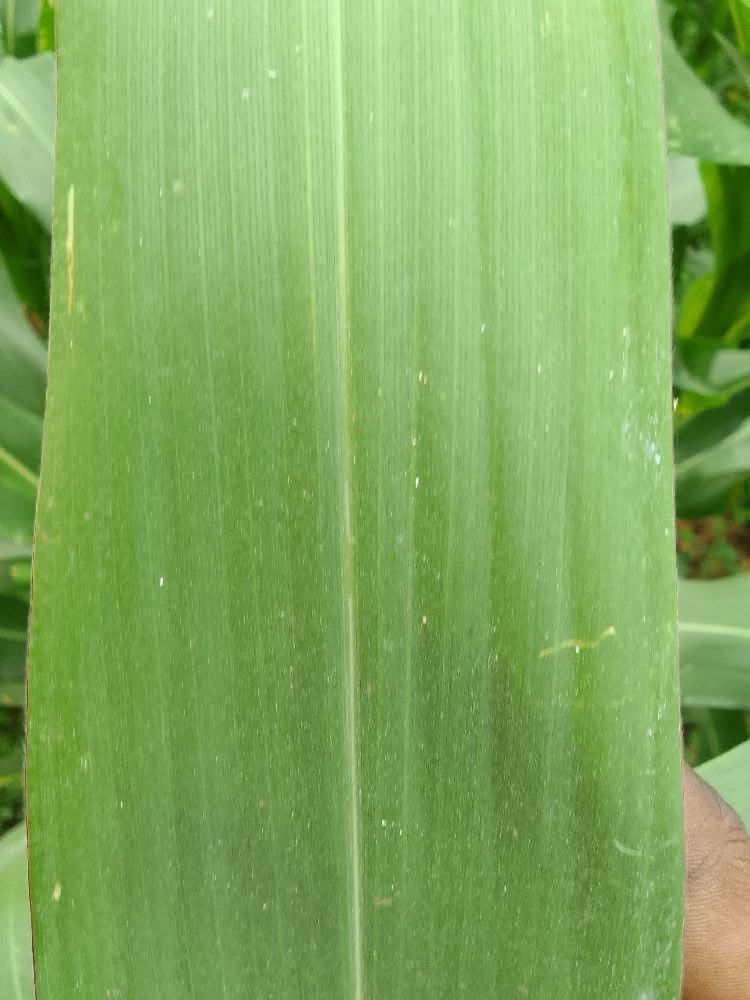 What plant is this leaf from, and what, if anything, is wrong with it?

maize, healthy
